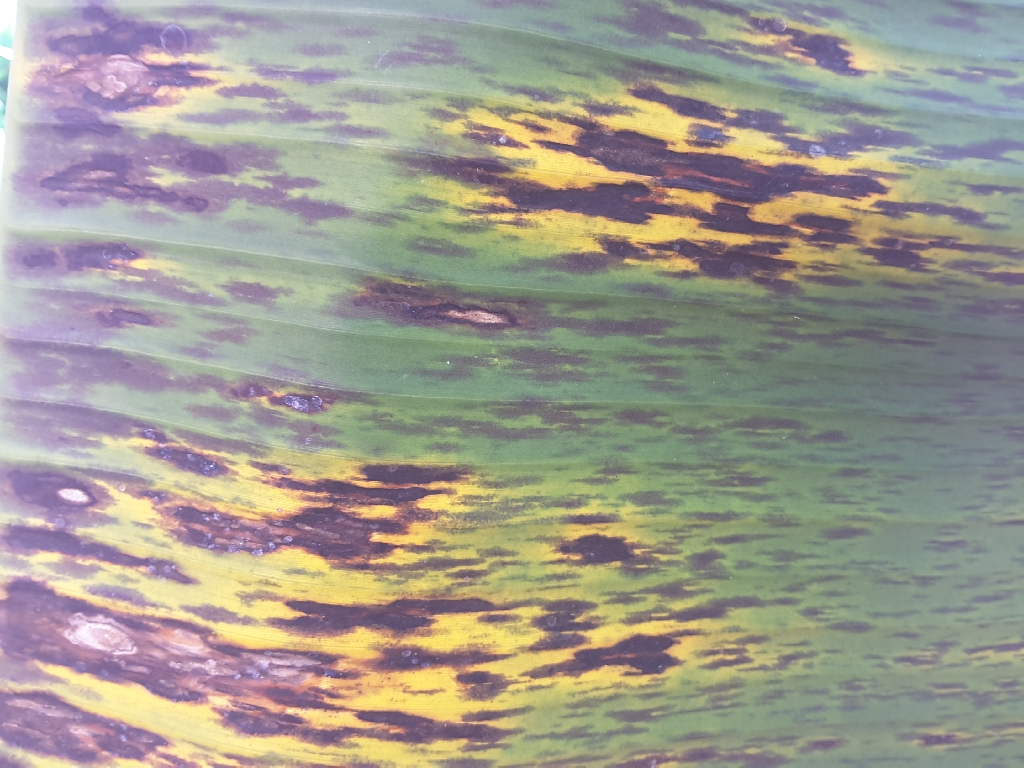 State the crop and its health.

banana, black sigatoka
